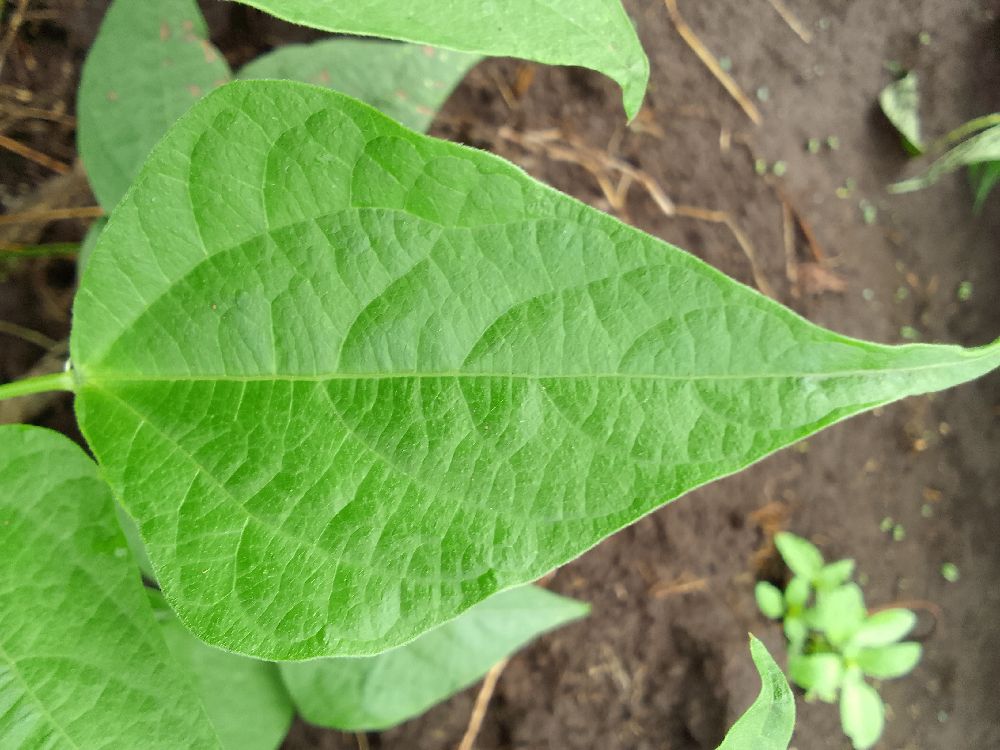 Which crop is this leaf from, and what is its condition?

common bean, healthy
